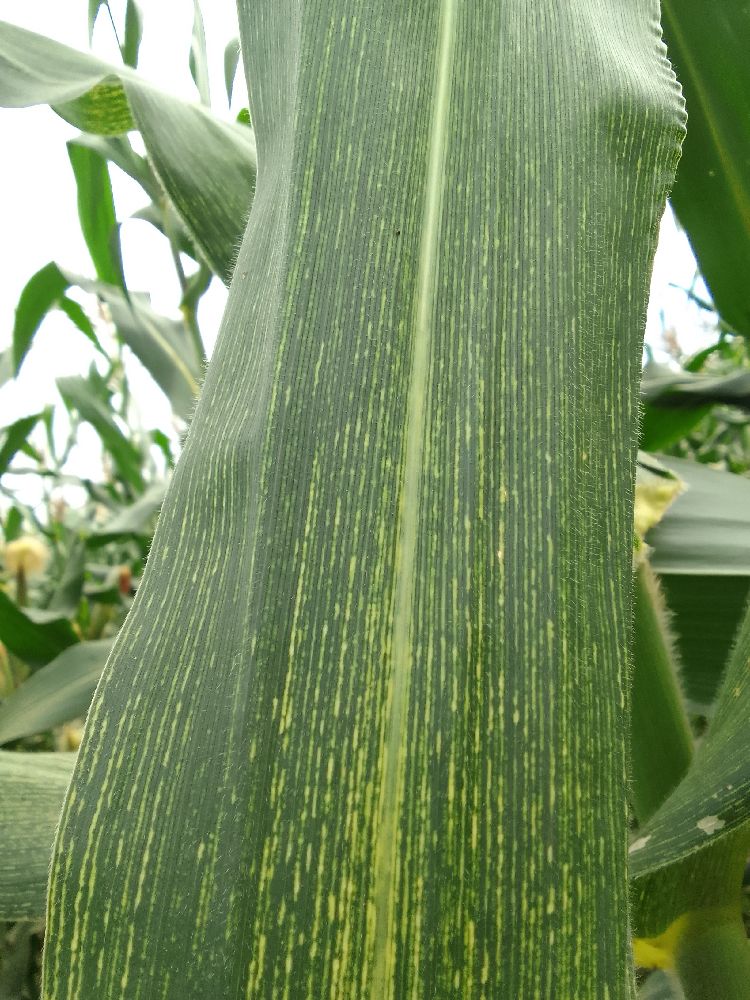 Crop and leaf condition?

maize, maize streak virus
